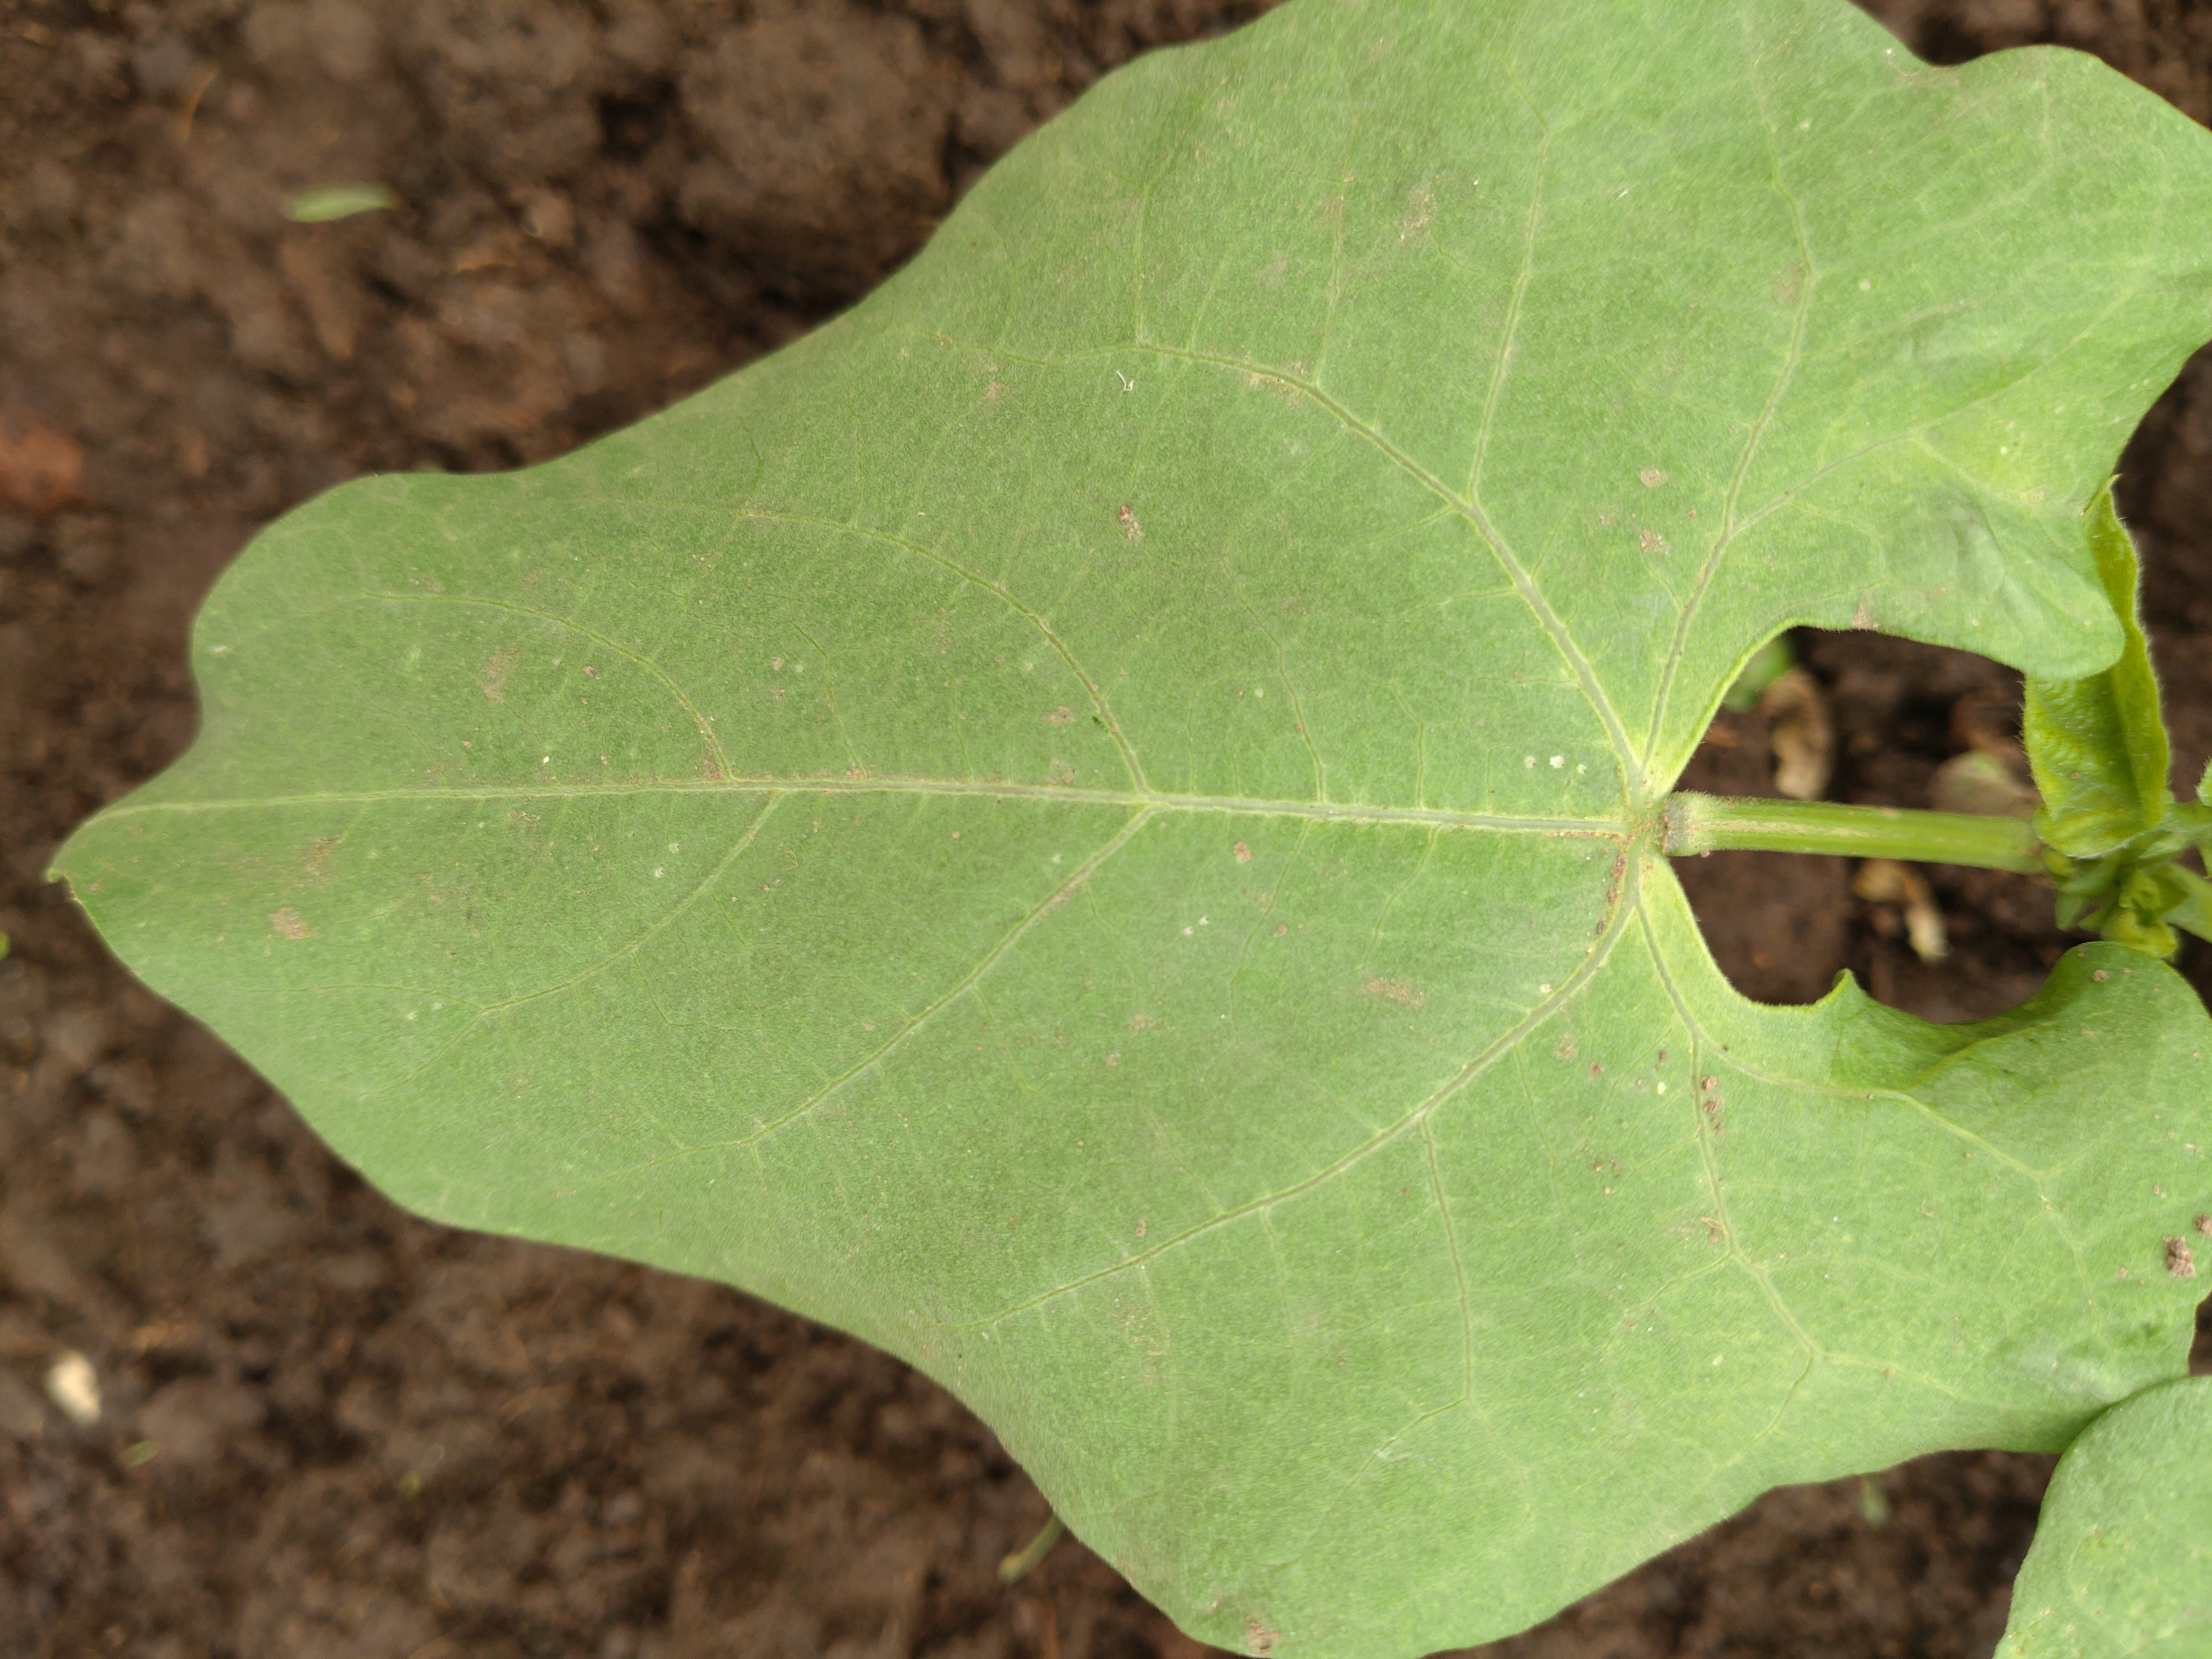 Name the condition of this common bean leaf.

healthy
